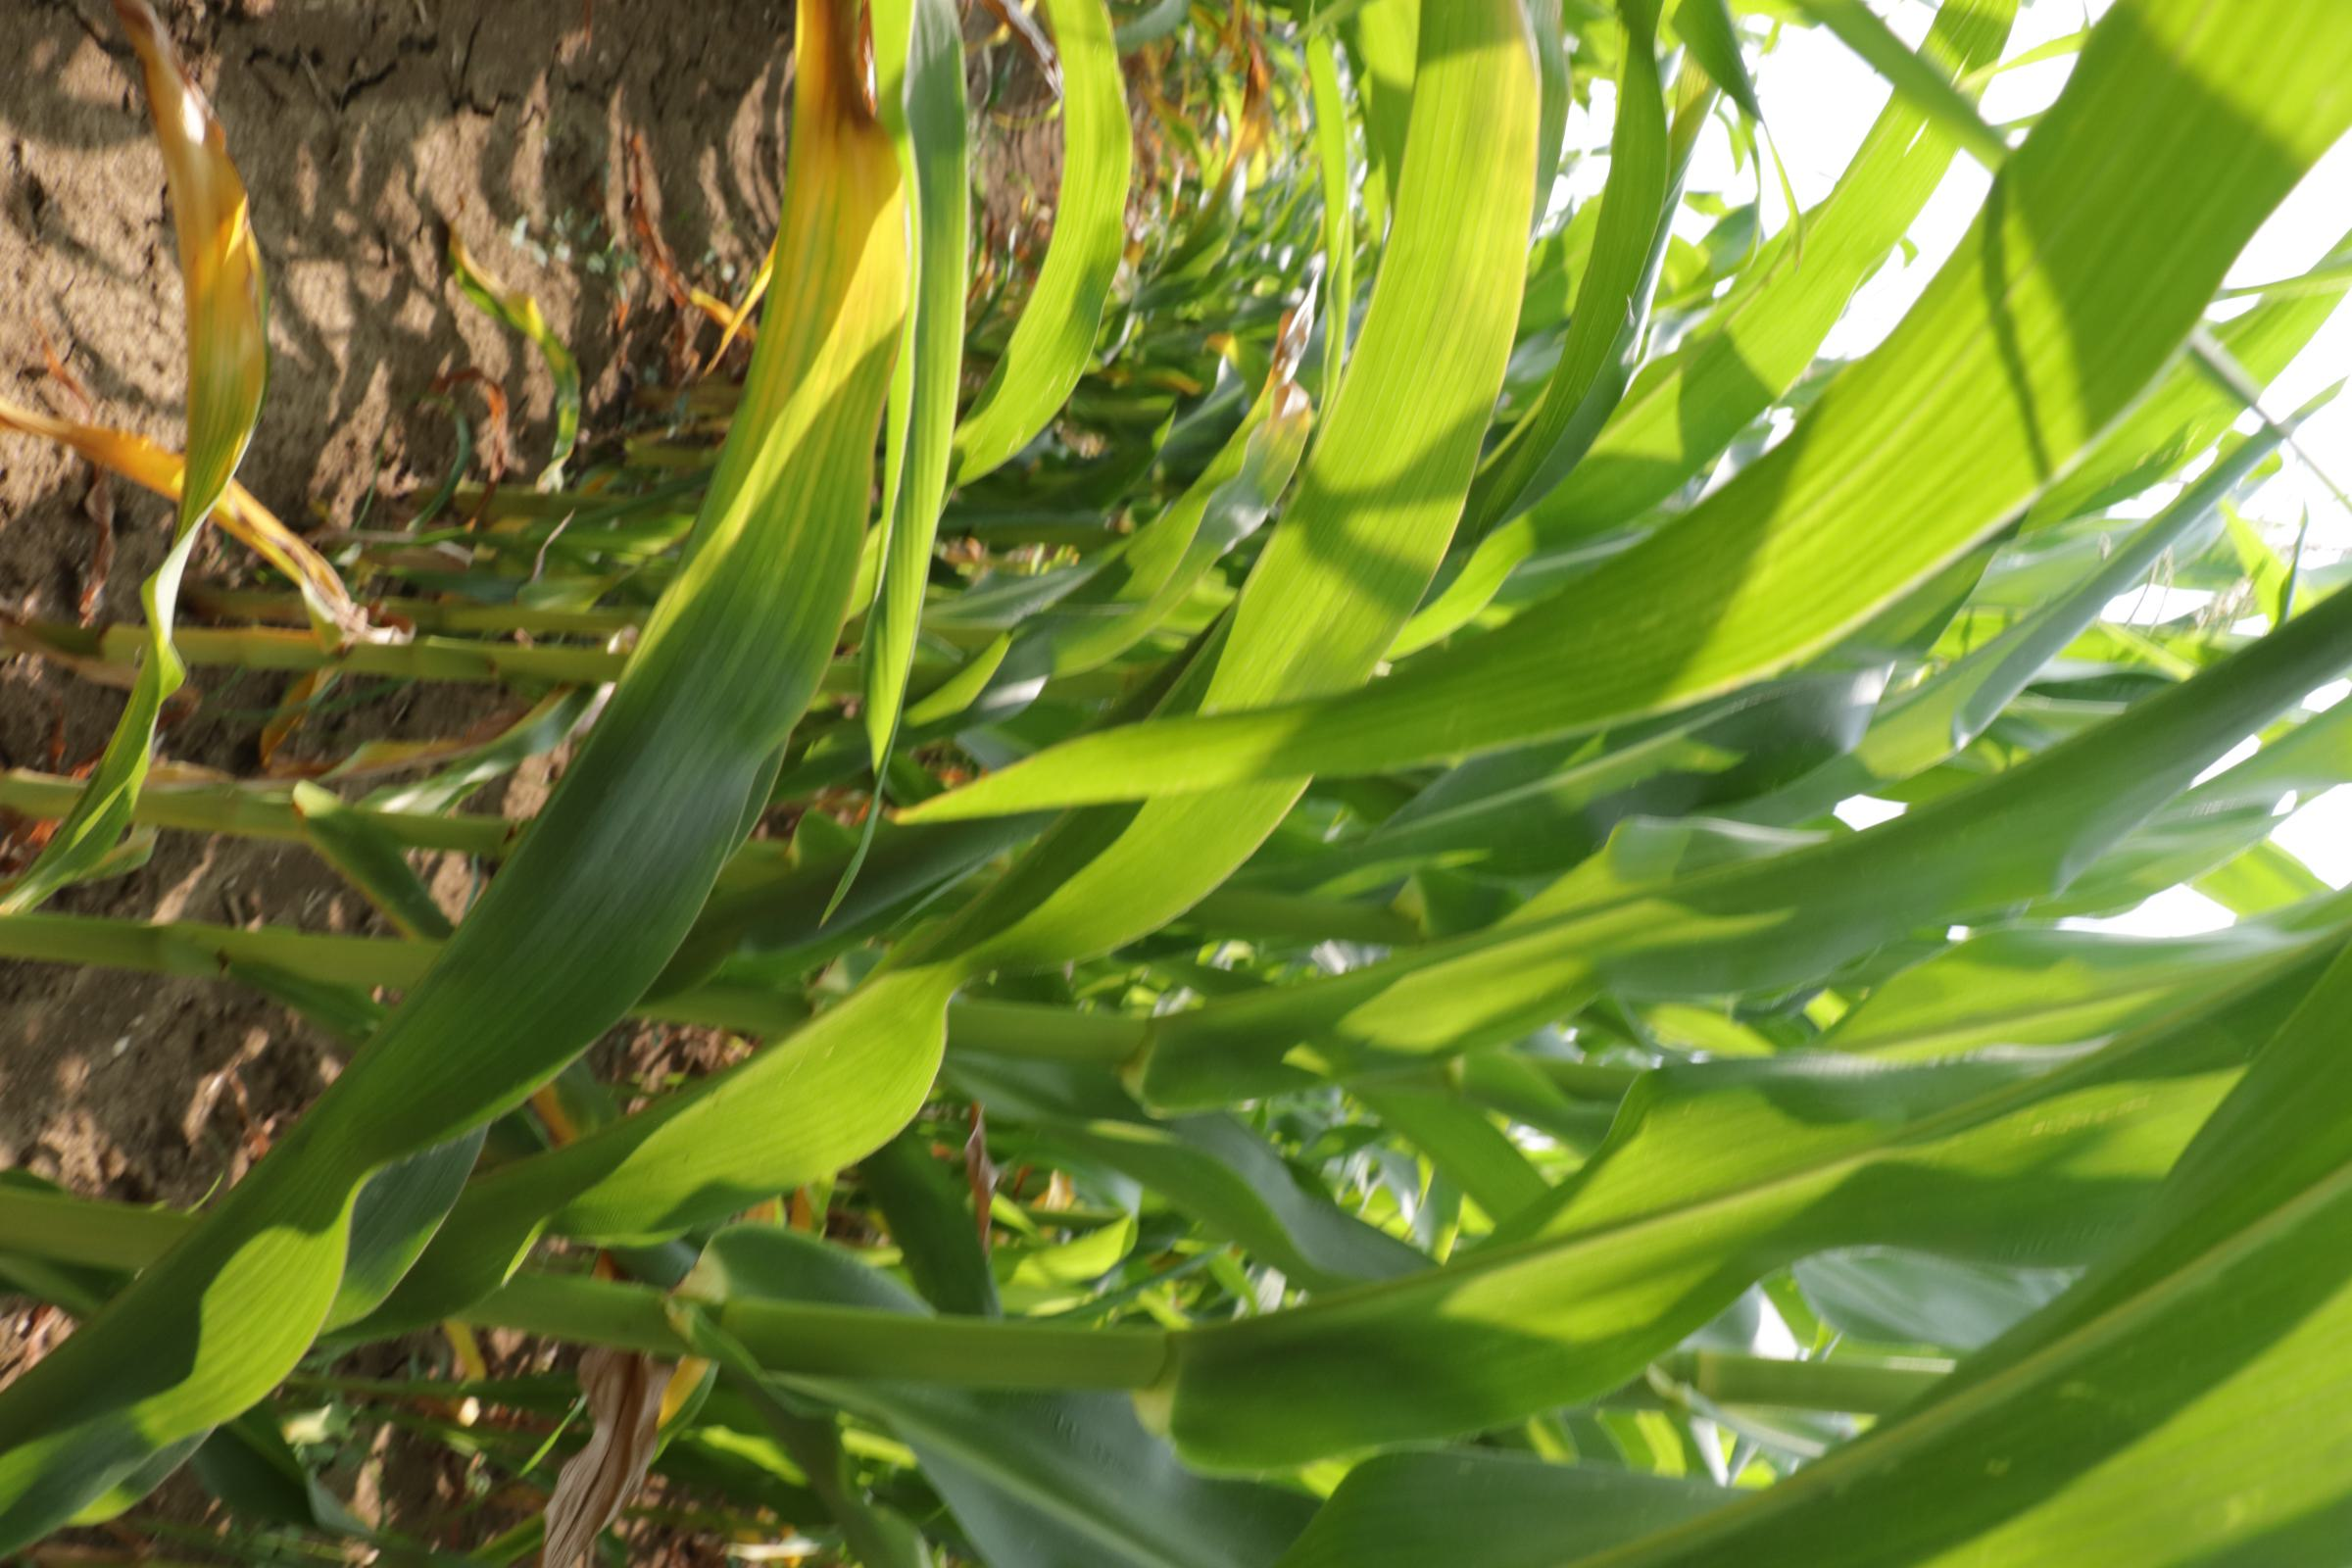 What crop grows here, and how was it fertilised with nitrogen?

maize, no added nitrogen
